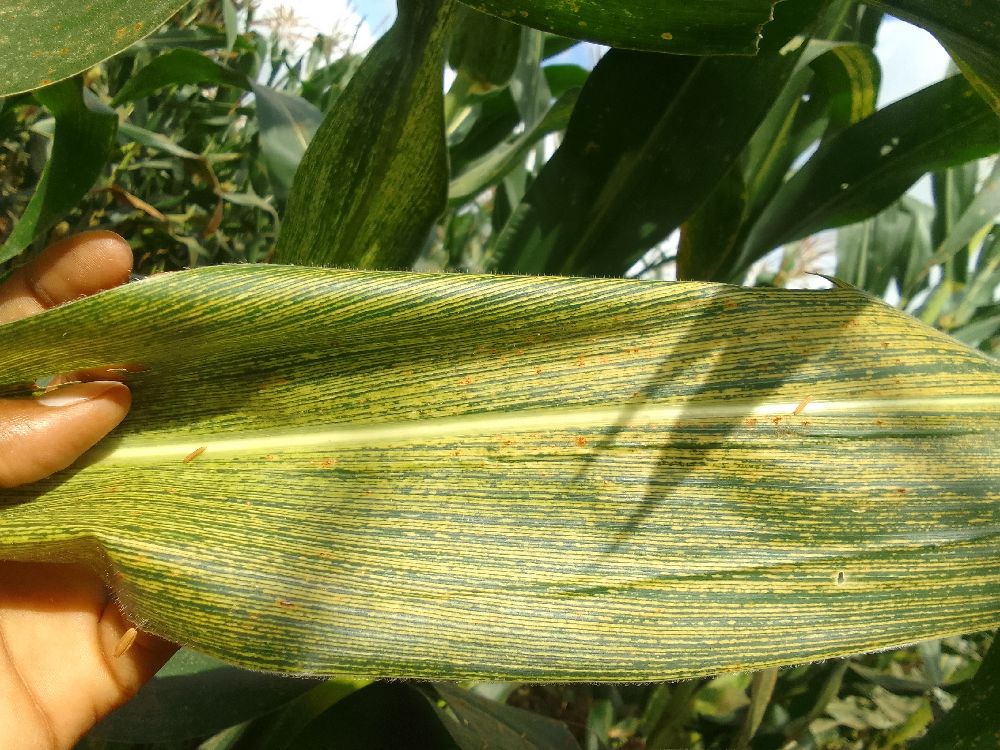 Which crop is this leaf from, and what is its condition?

maize, maize streak virus
